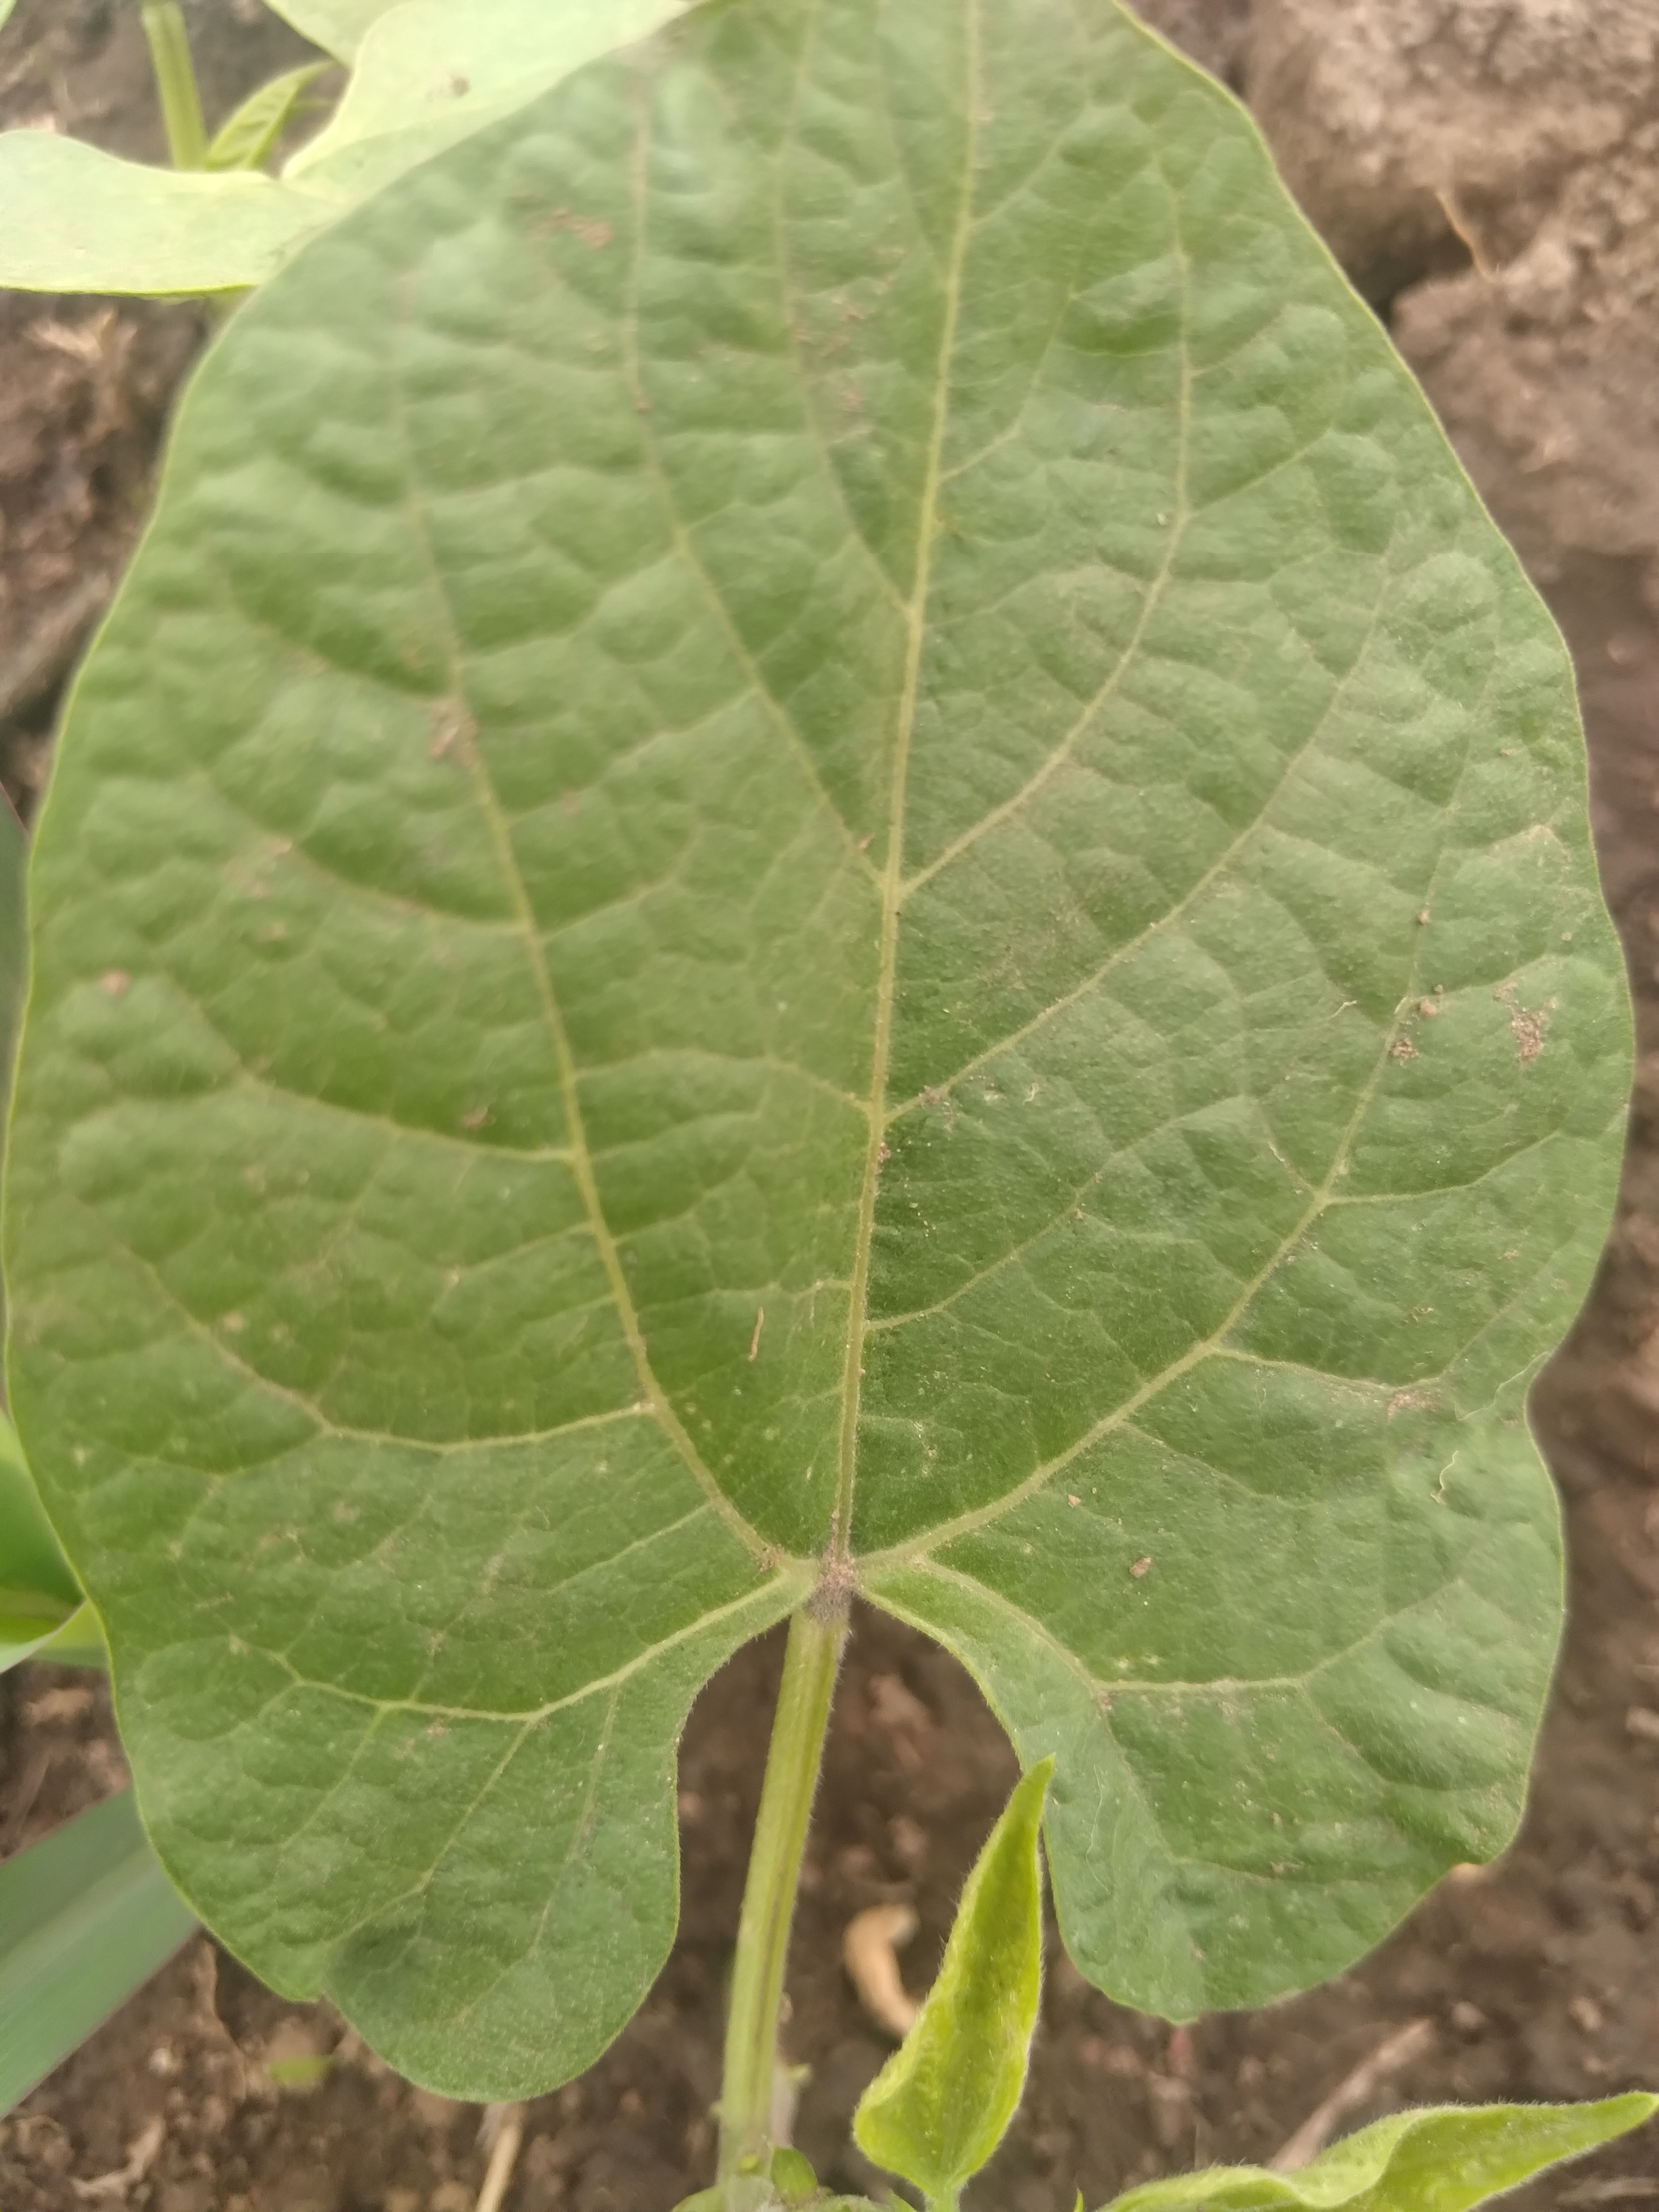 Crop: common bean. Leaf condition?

healthy
